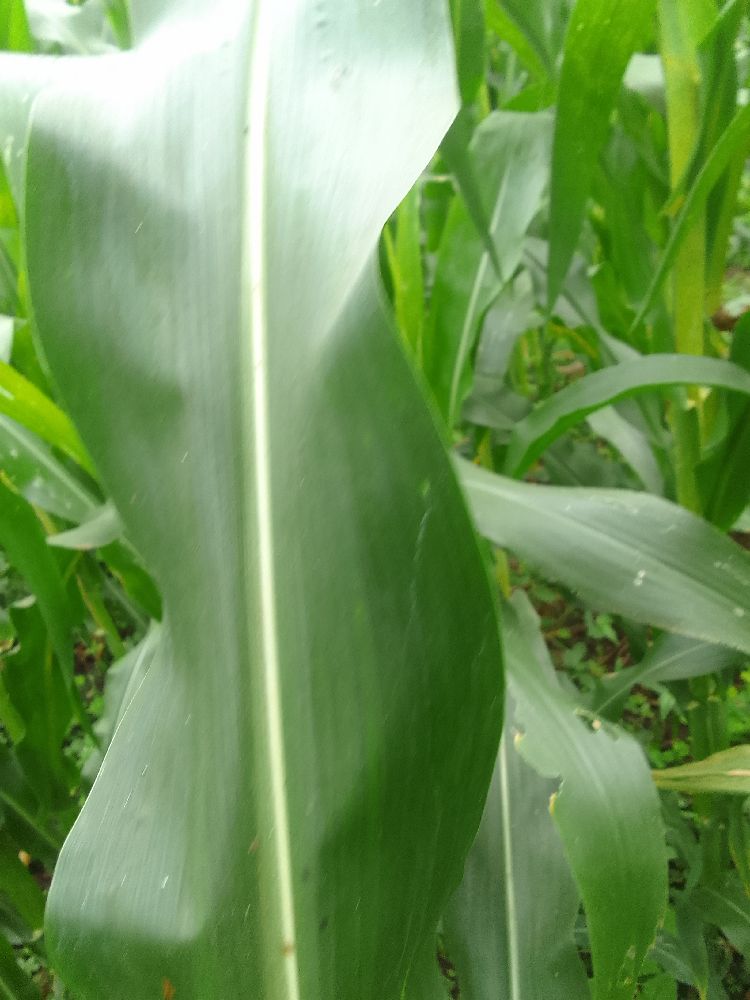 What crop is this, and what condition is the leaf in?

maize, healthy
